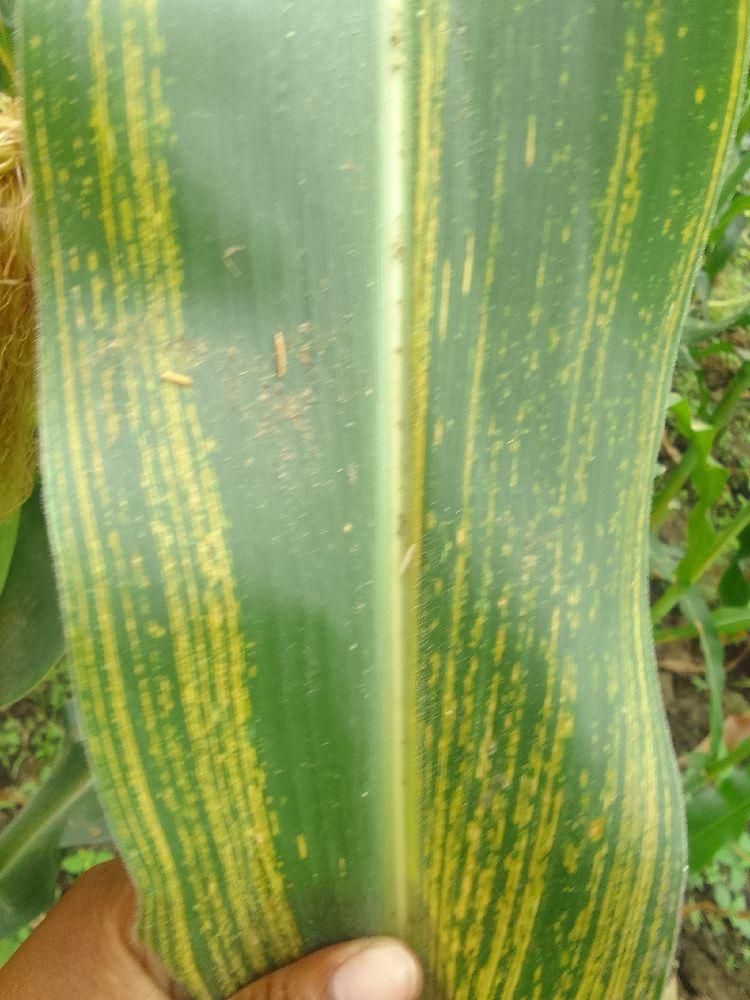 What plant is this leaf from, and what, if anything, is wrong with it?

maize, maize streak virus
